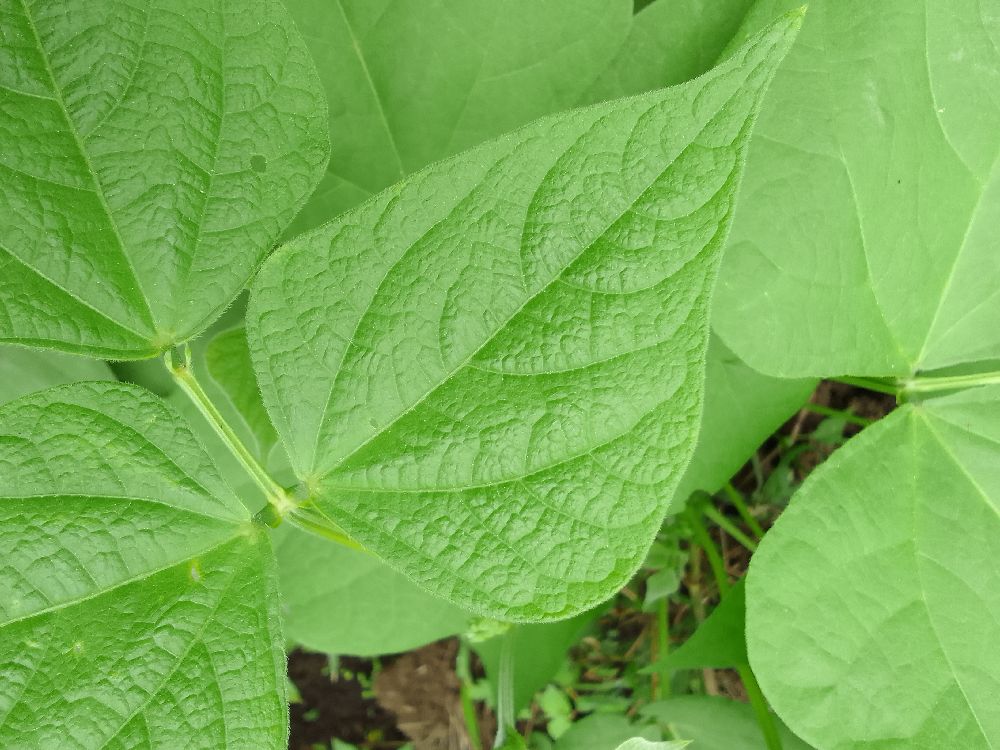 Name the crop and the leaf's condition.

common bean, healthy
